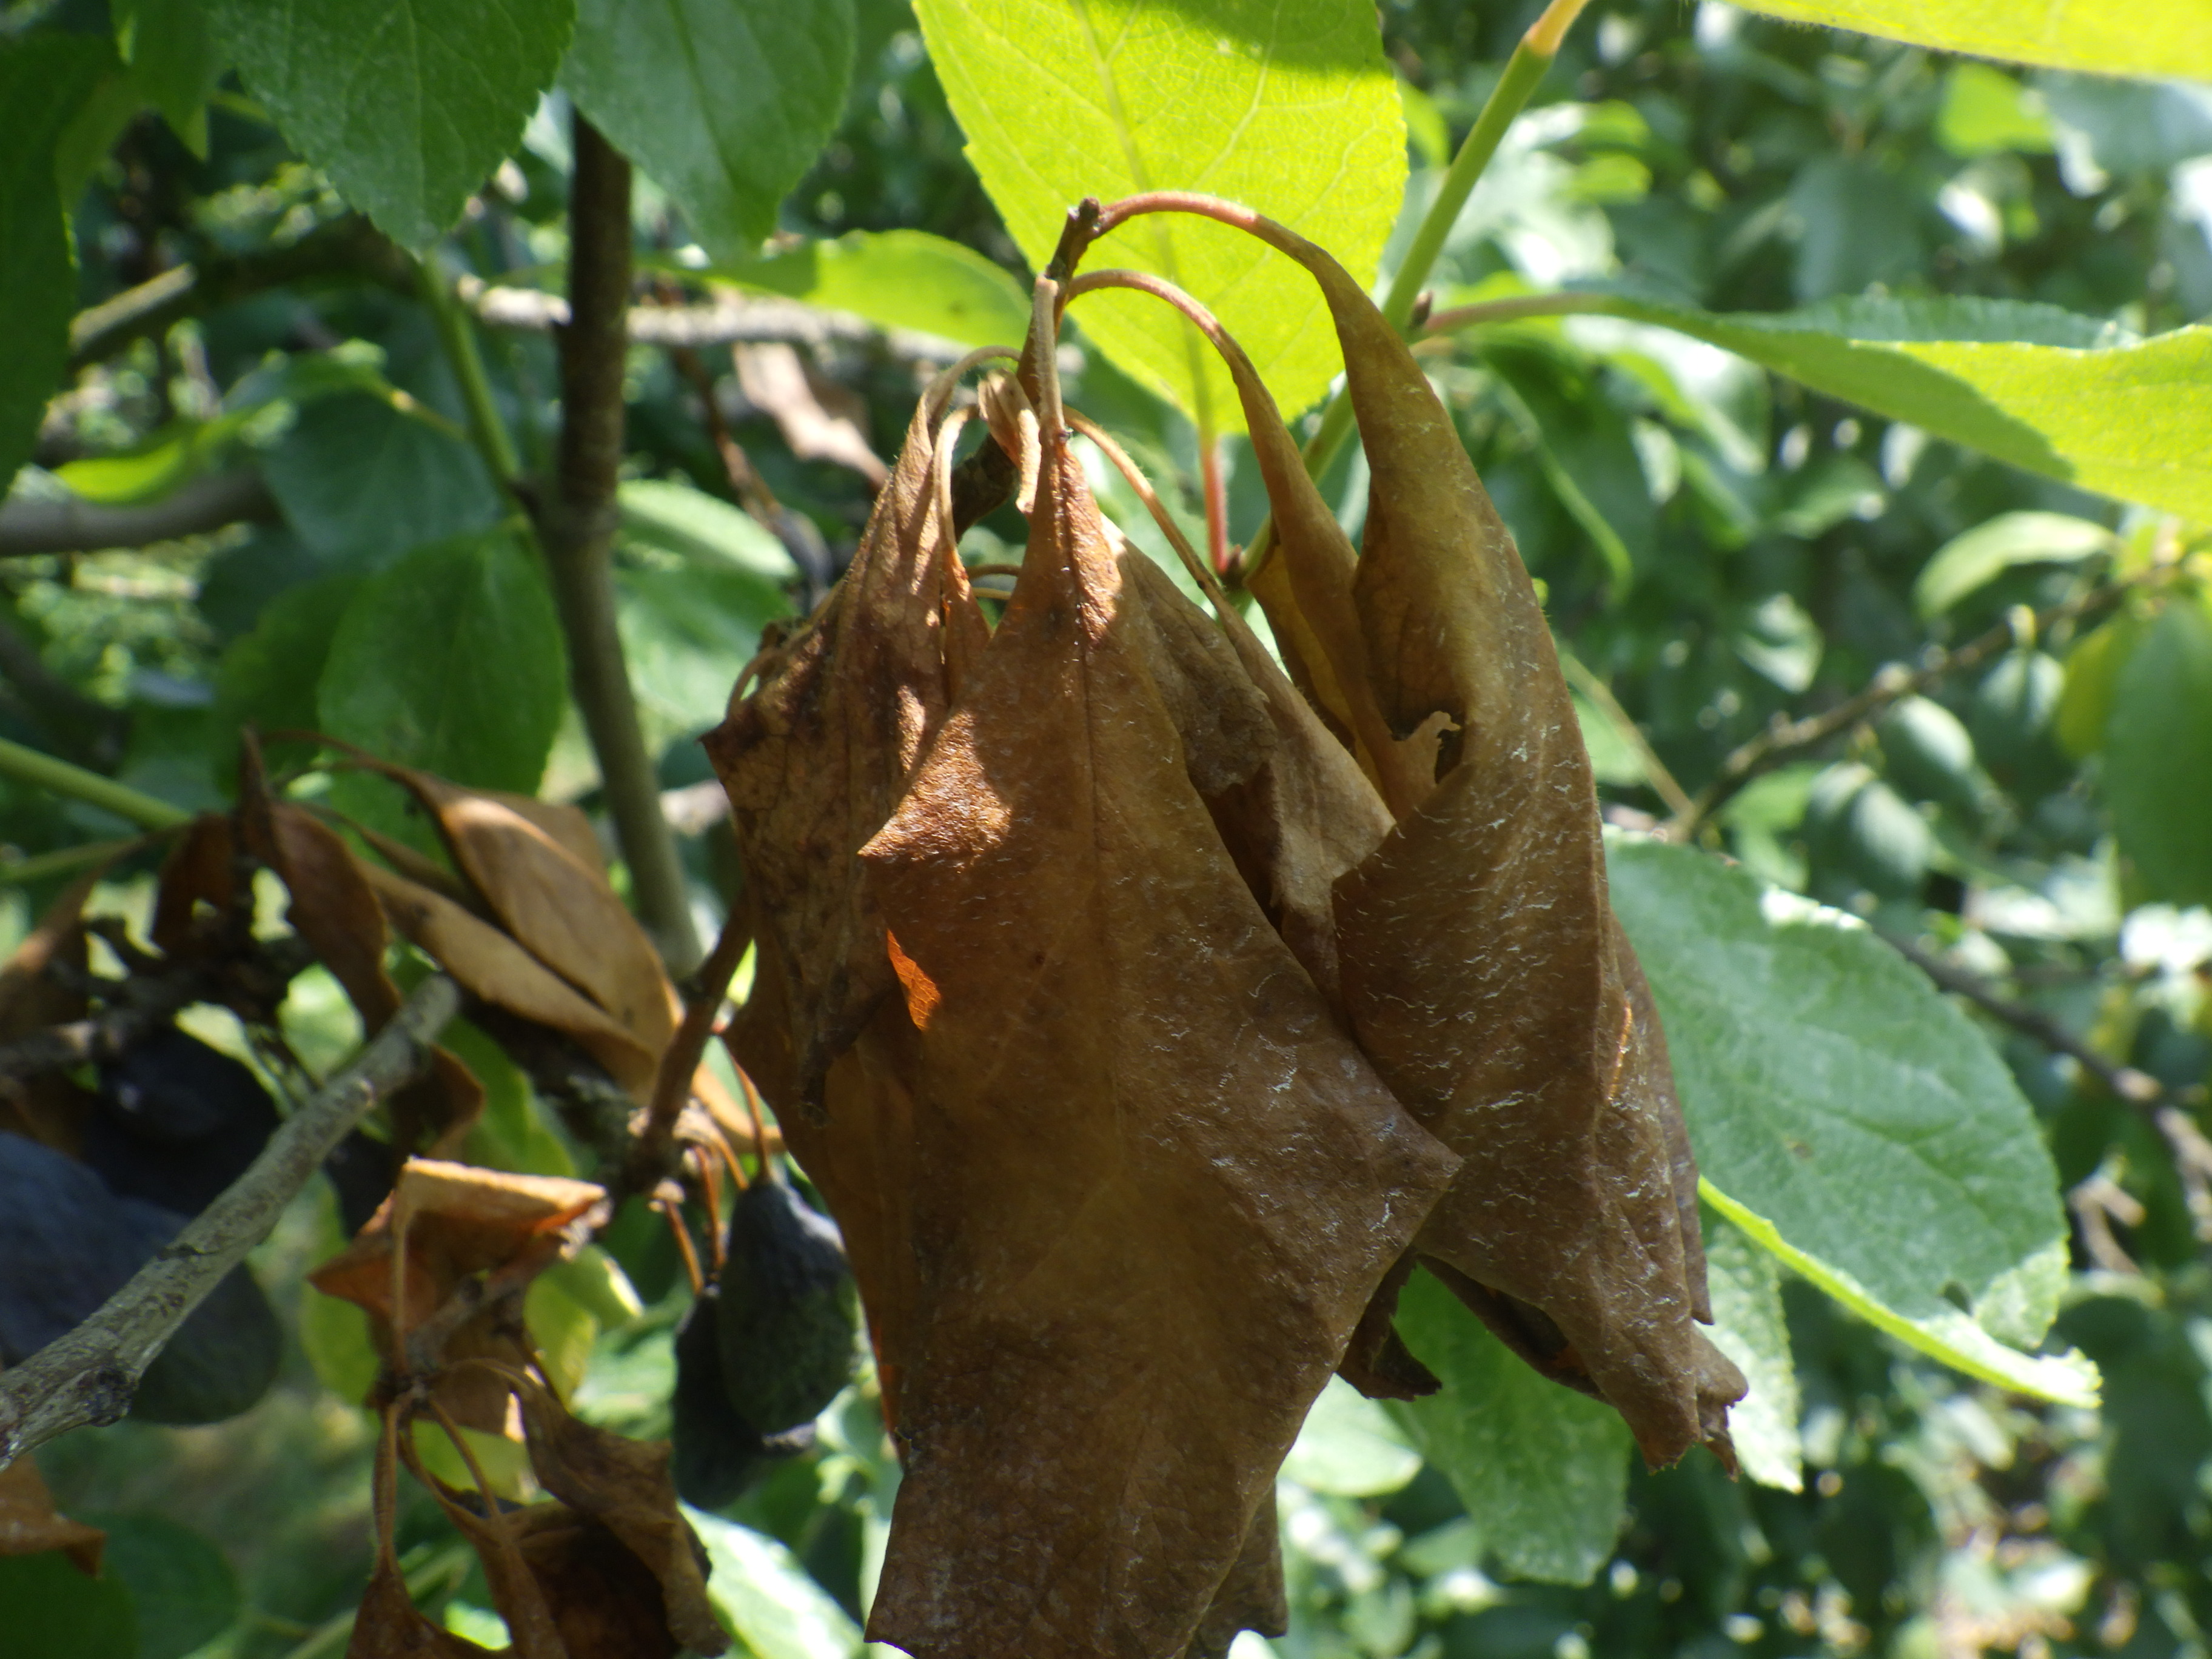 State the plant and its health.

plum, brown rot
